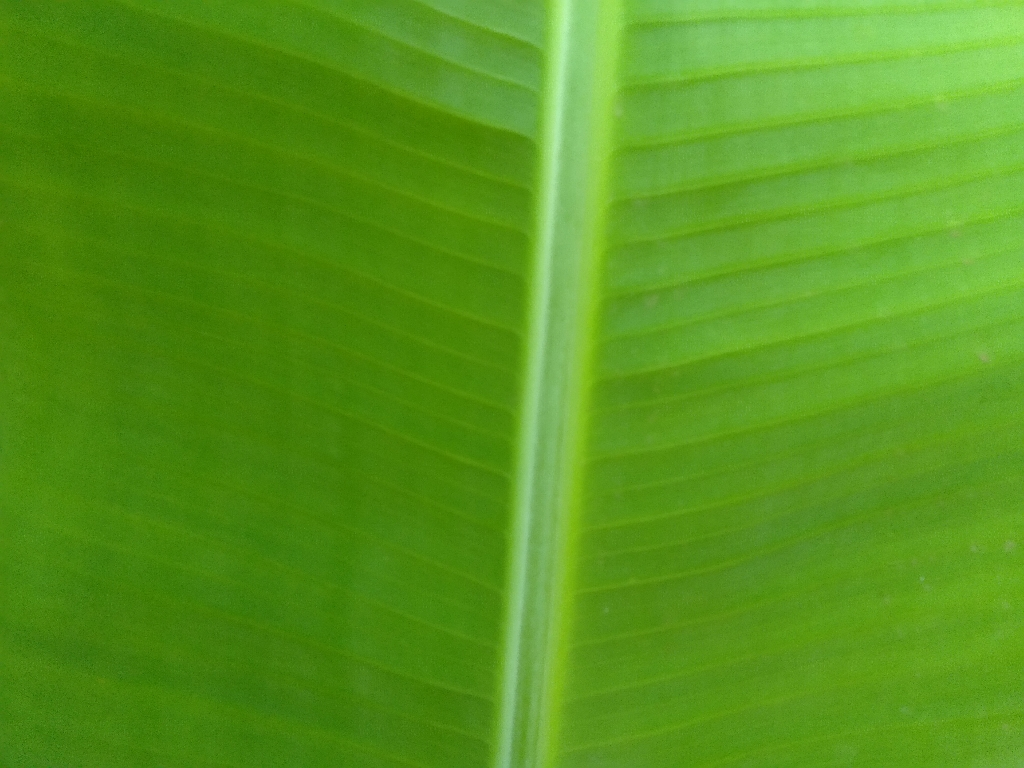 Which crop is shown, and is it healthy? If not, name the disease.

banana, healthy
